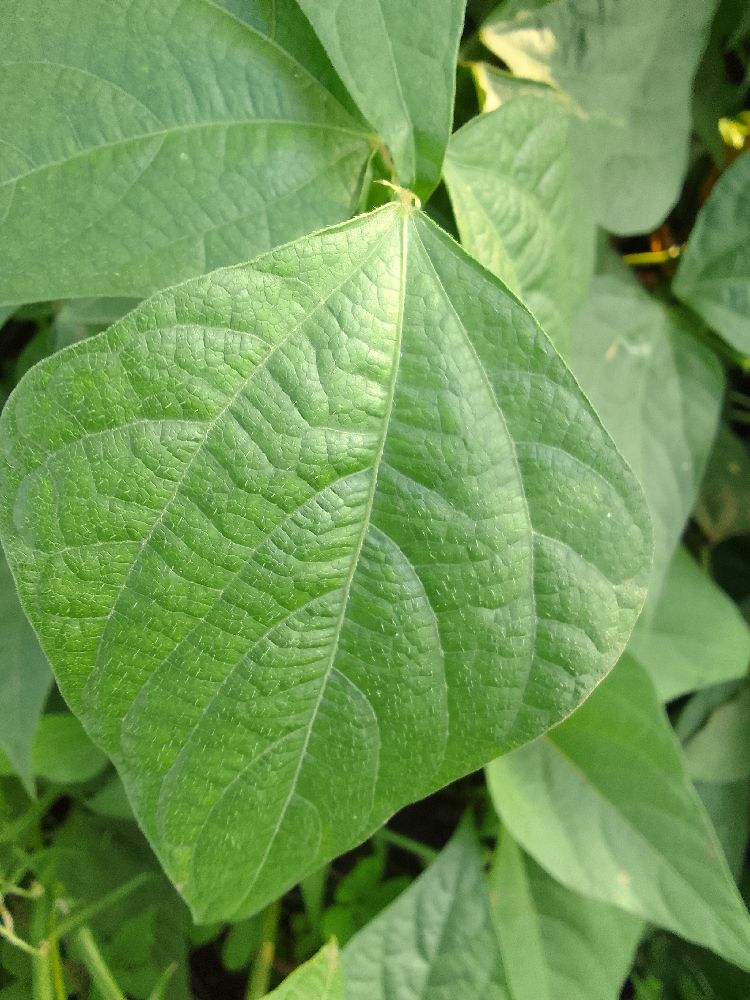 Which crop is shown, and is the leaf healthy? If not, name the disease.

common bean, healthy
